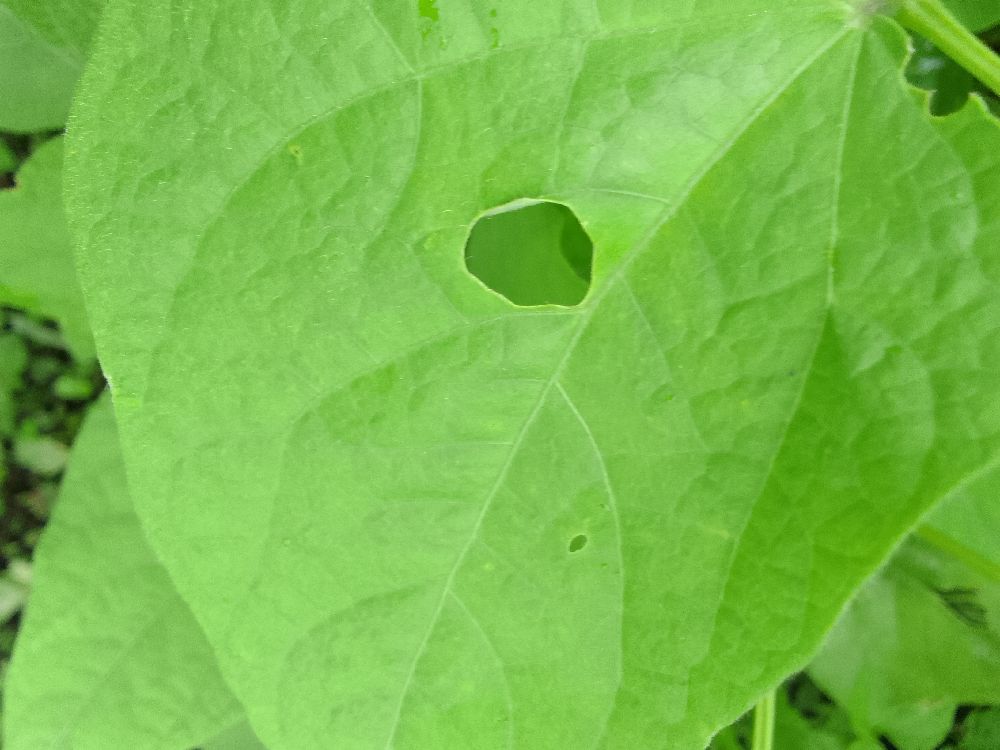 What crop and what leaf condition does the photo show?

common bean, healthy
